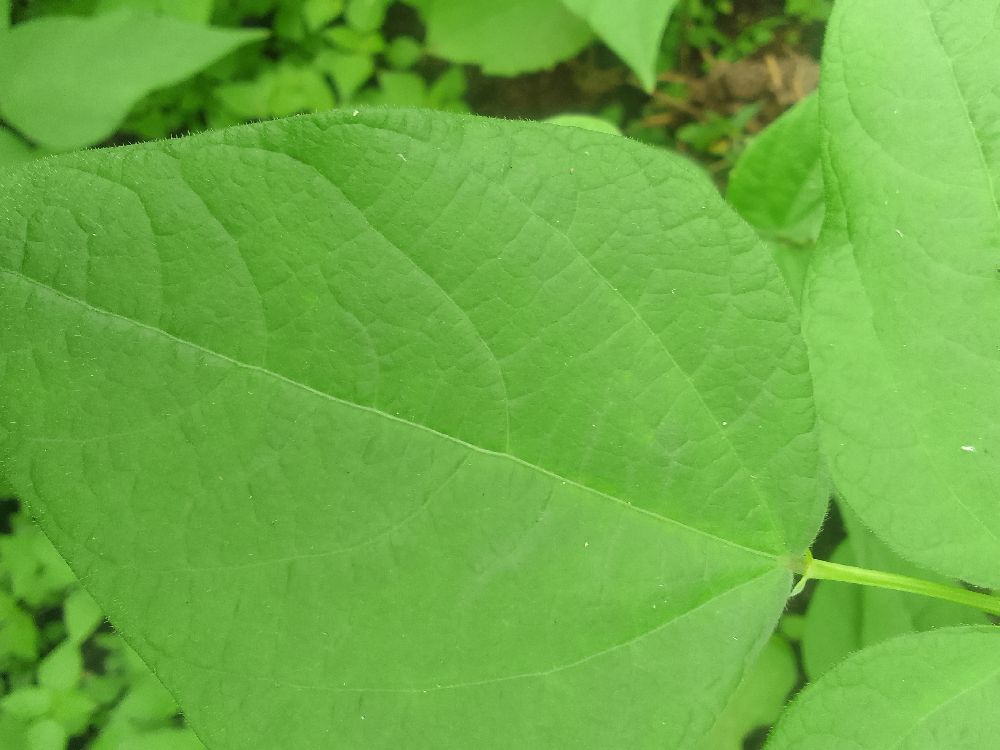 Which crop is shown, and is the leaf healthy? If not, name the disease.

common bean, healthy
